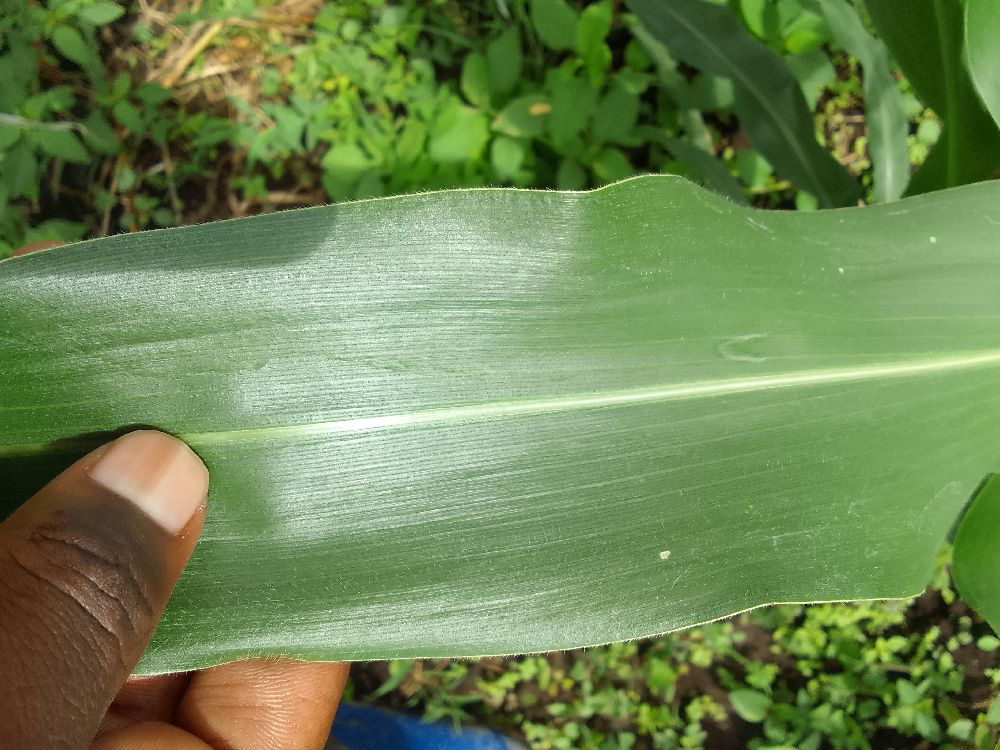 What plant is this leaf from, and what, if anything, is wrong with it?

maize, healthy
